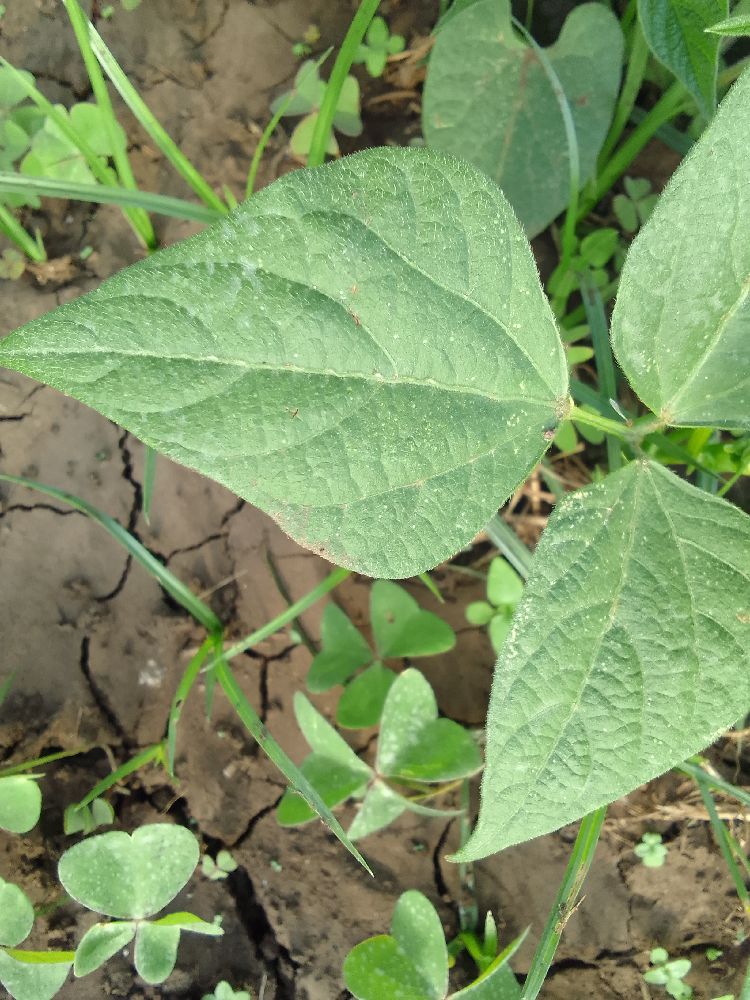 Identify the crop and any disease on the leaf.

common bean, healthy
